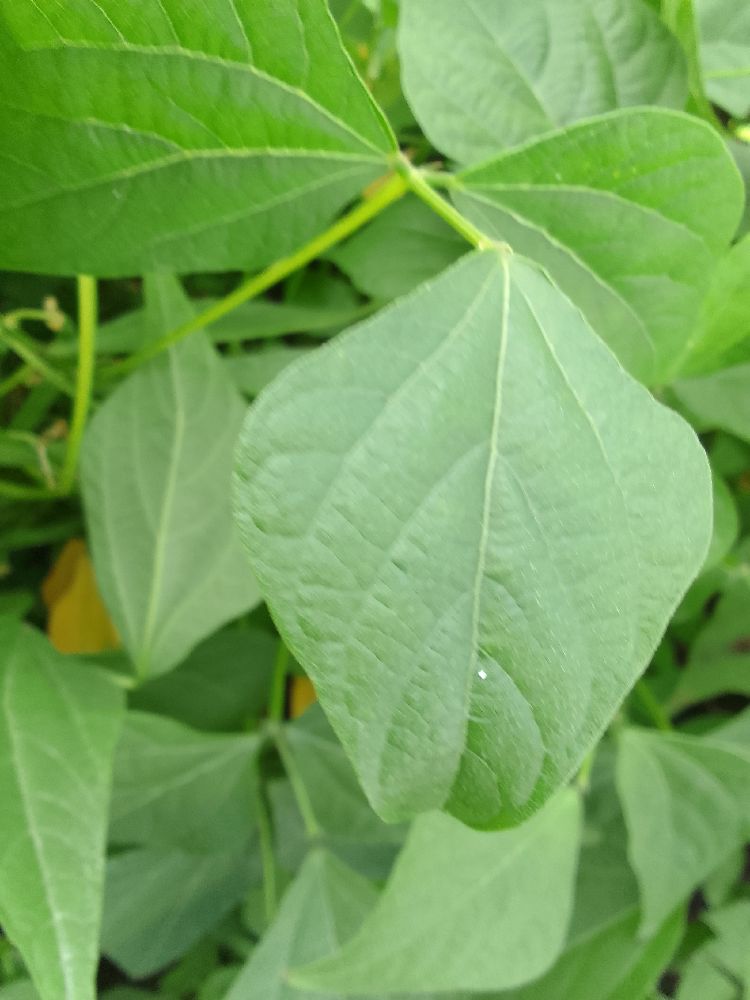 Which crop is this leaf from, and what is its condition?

common bean, healthy
